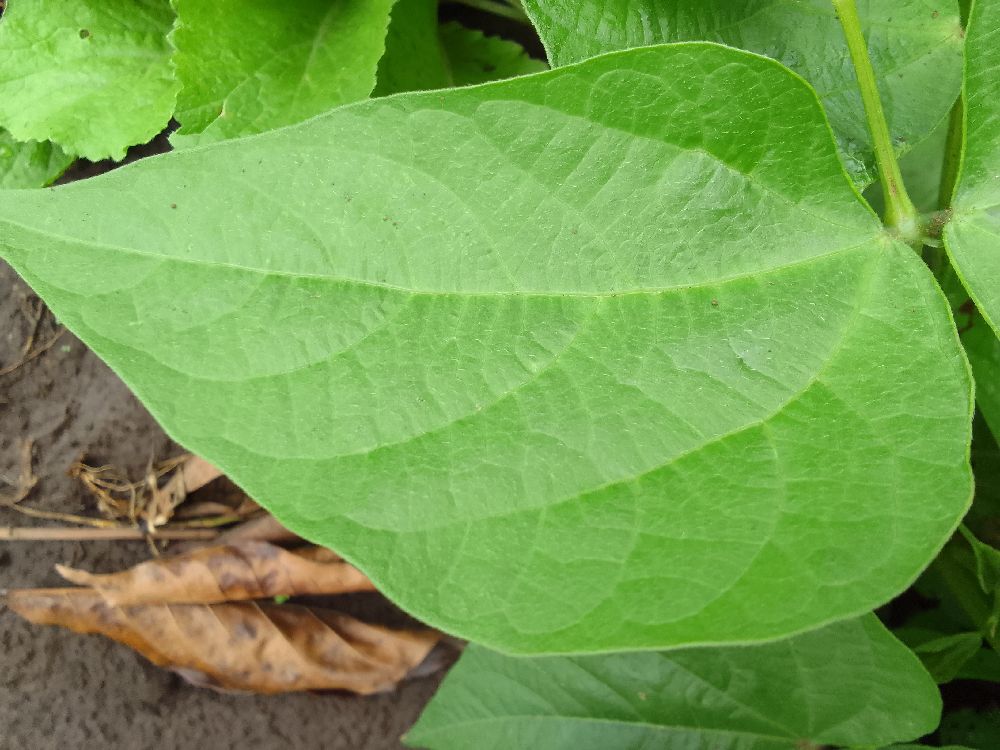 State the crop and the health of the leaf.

common bean, healthy
